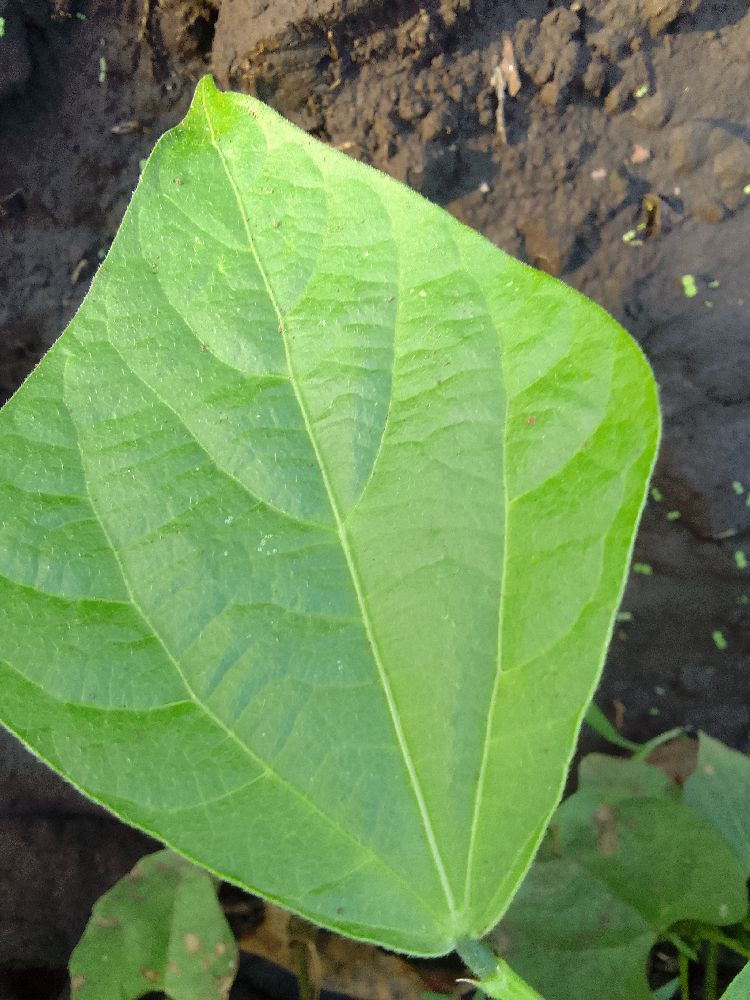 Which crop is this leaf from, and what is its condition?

common bean, healthy
